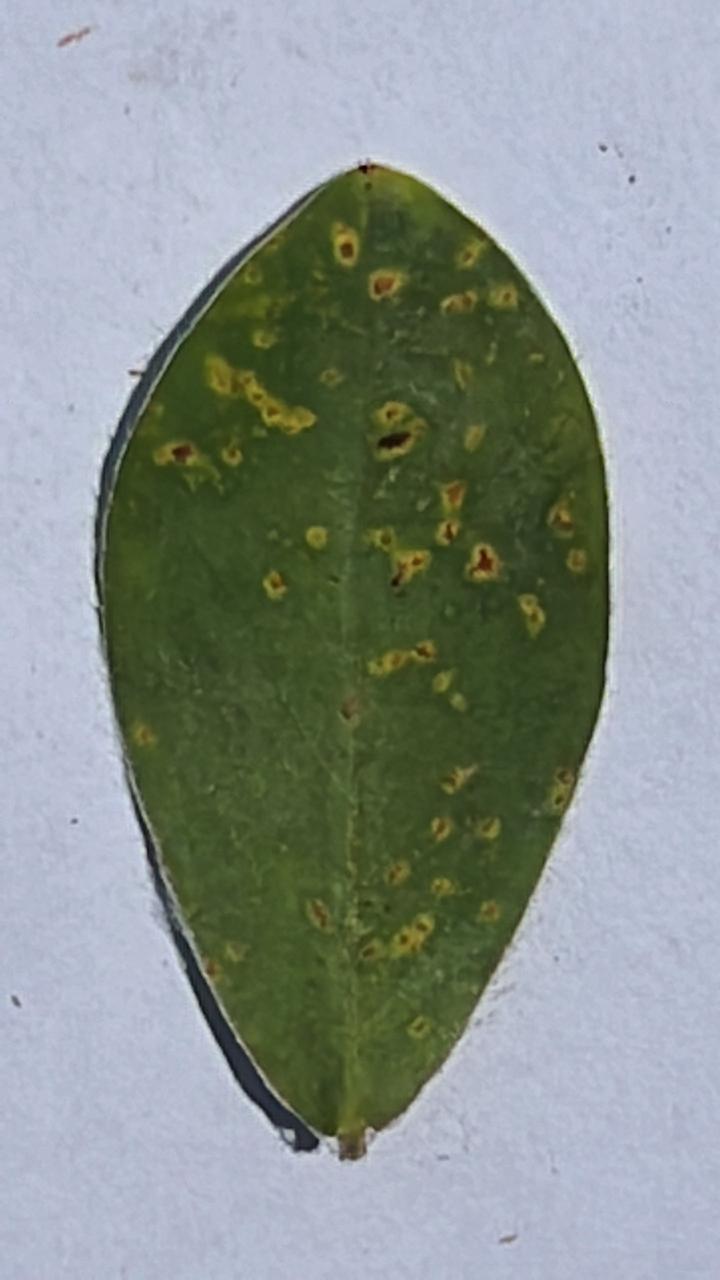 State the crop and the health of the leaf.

peanut, puccinia arachidis
